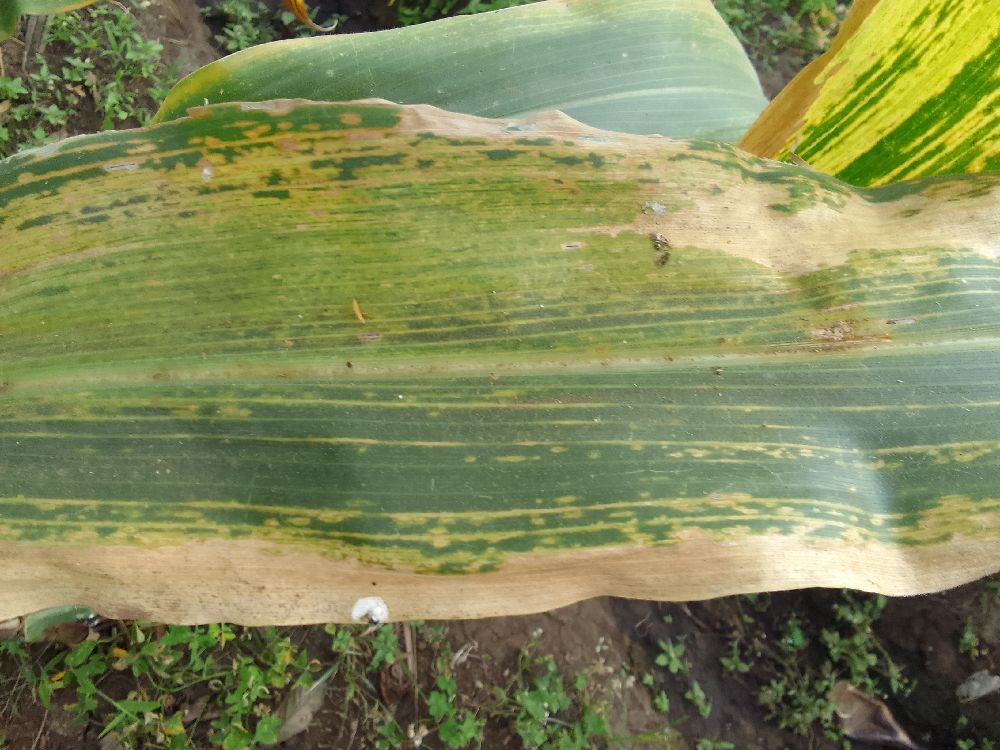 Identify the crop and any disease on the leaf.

maize, maize lethal necrosis
